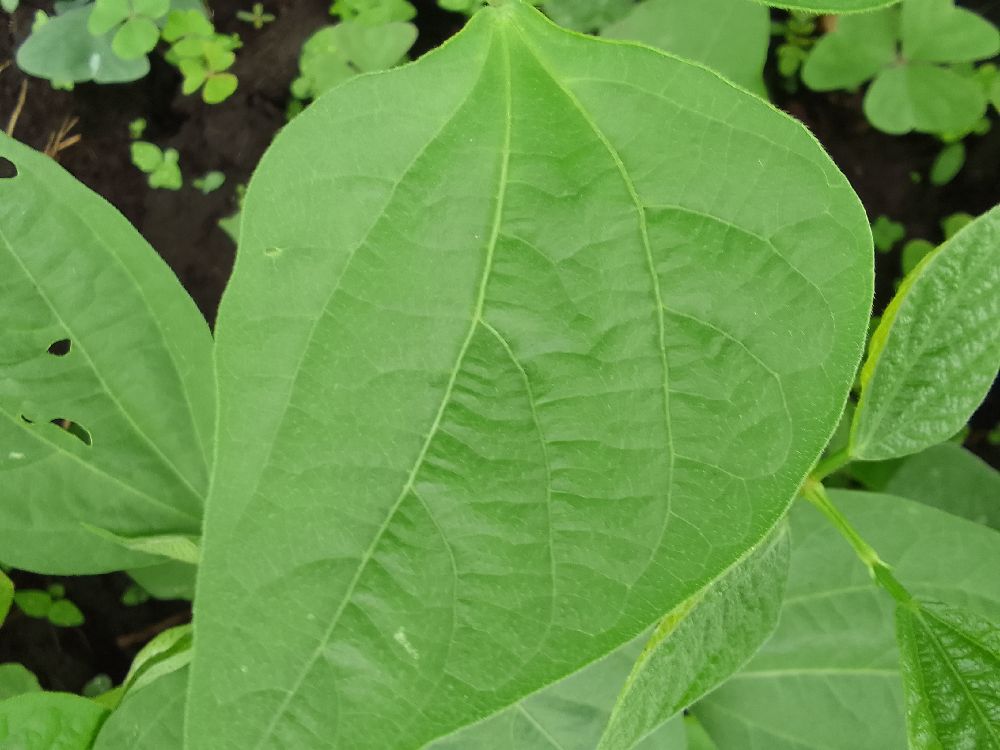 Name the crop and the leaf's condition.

common bean, healthy
